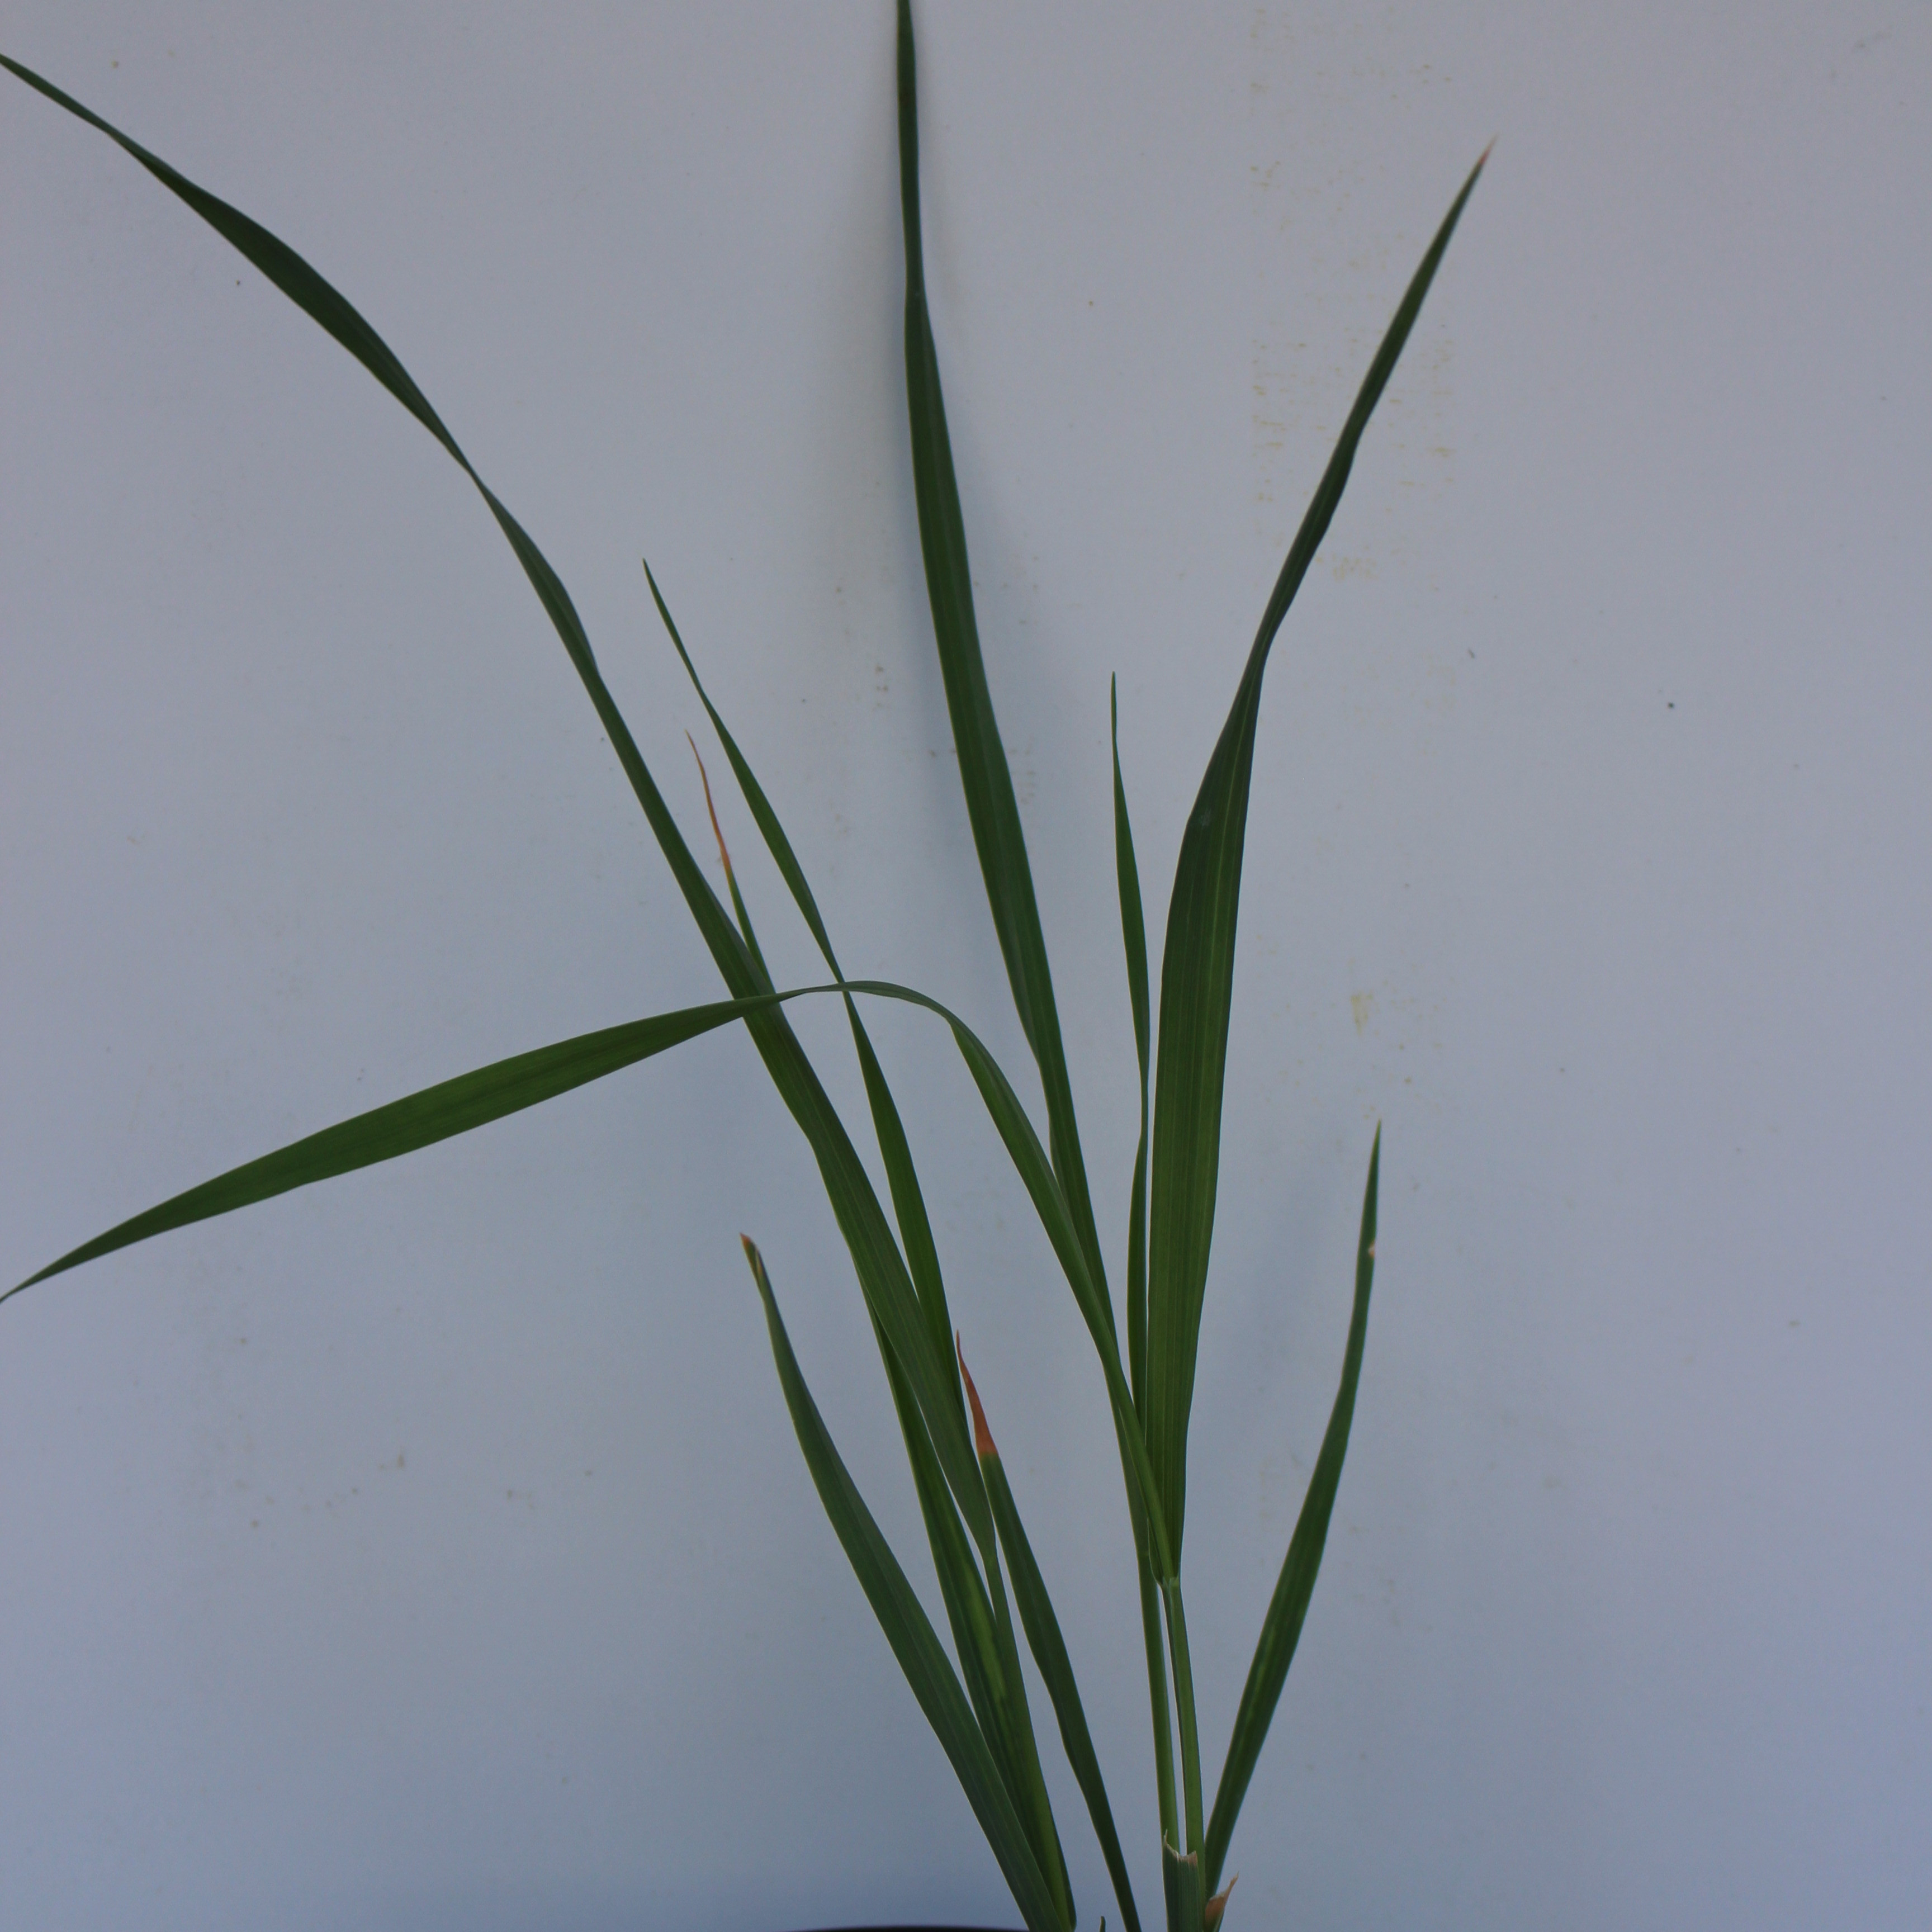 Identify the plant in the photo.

Avena sterilis
